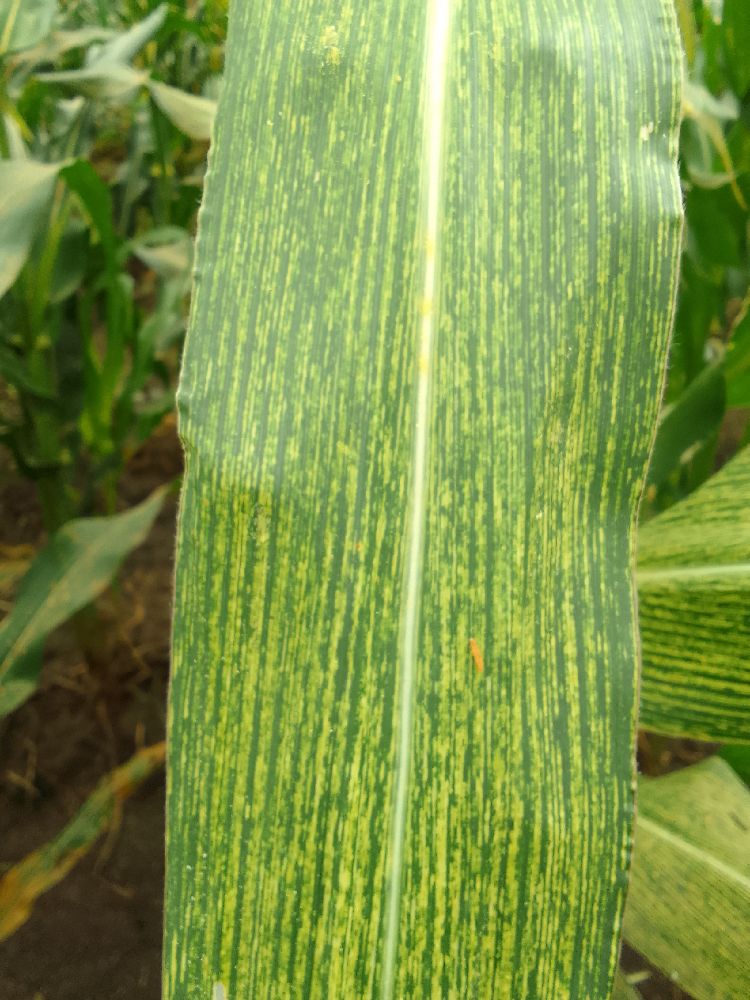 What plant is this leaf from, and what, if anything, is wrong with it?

maize, maize streak virus
